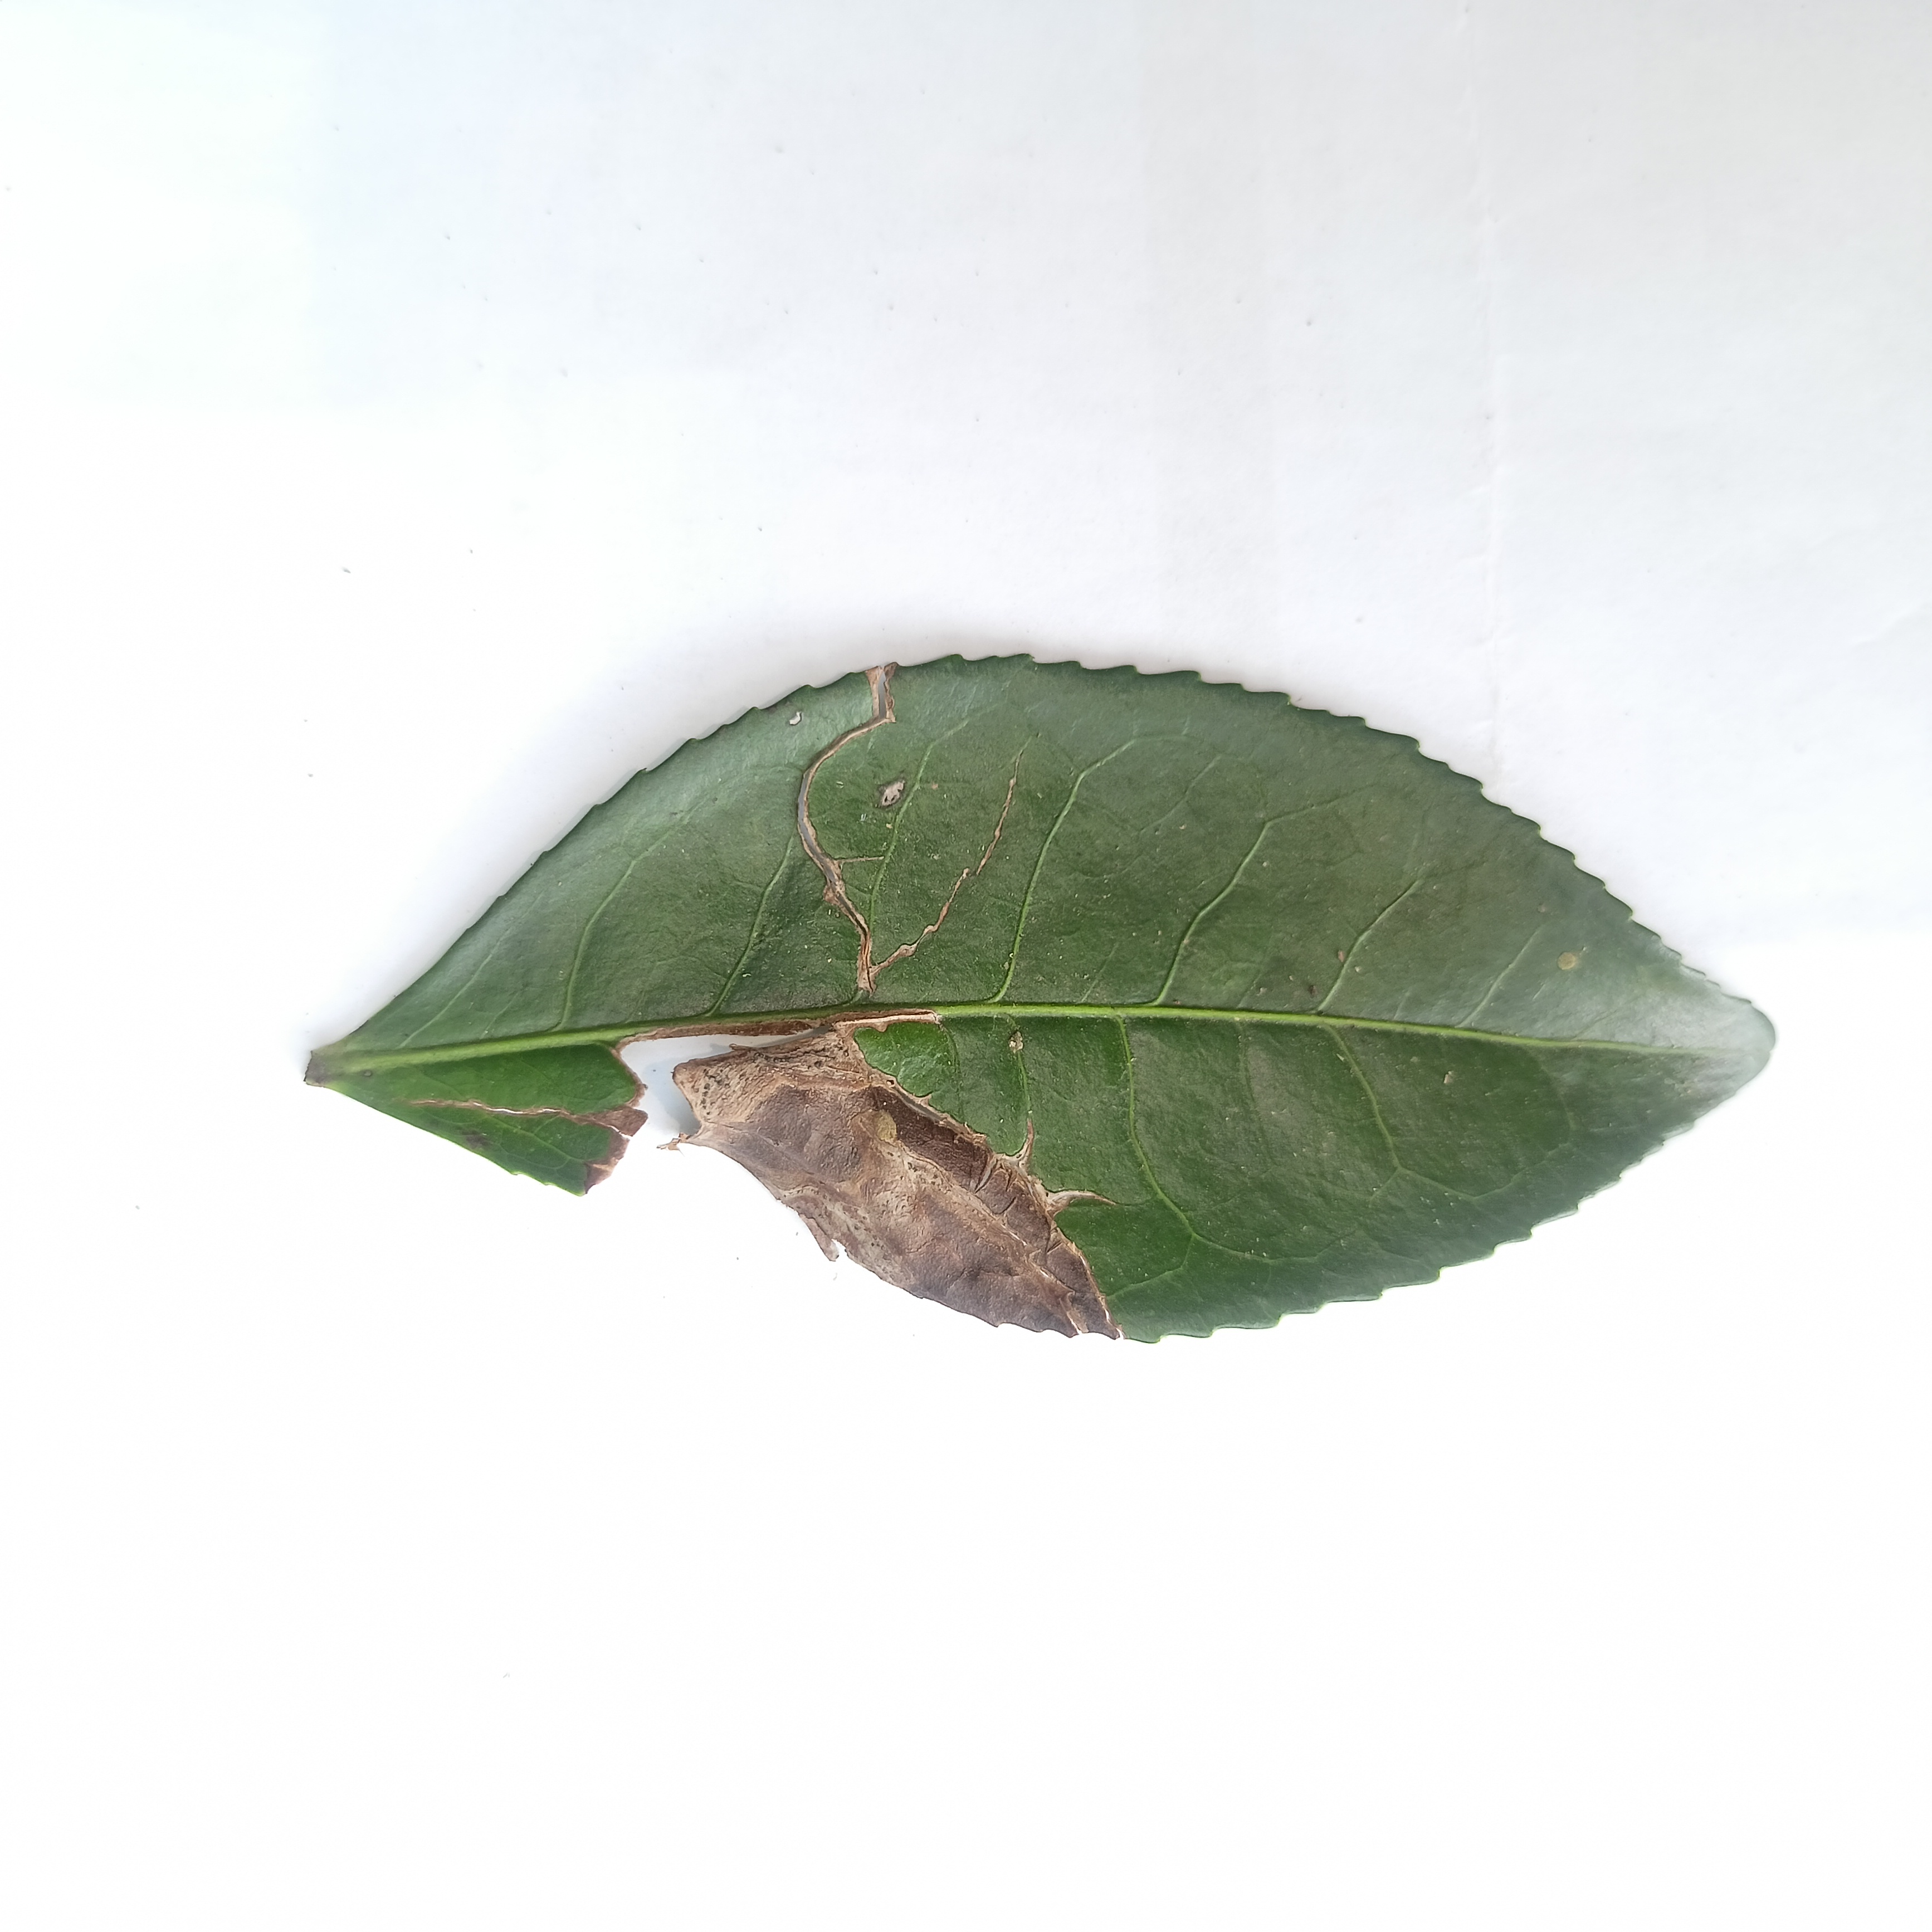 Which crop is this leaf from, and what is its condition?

tea, brown blight
